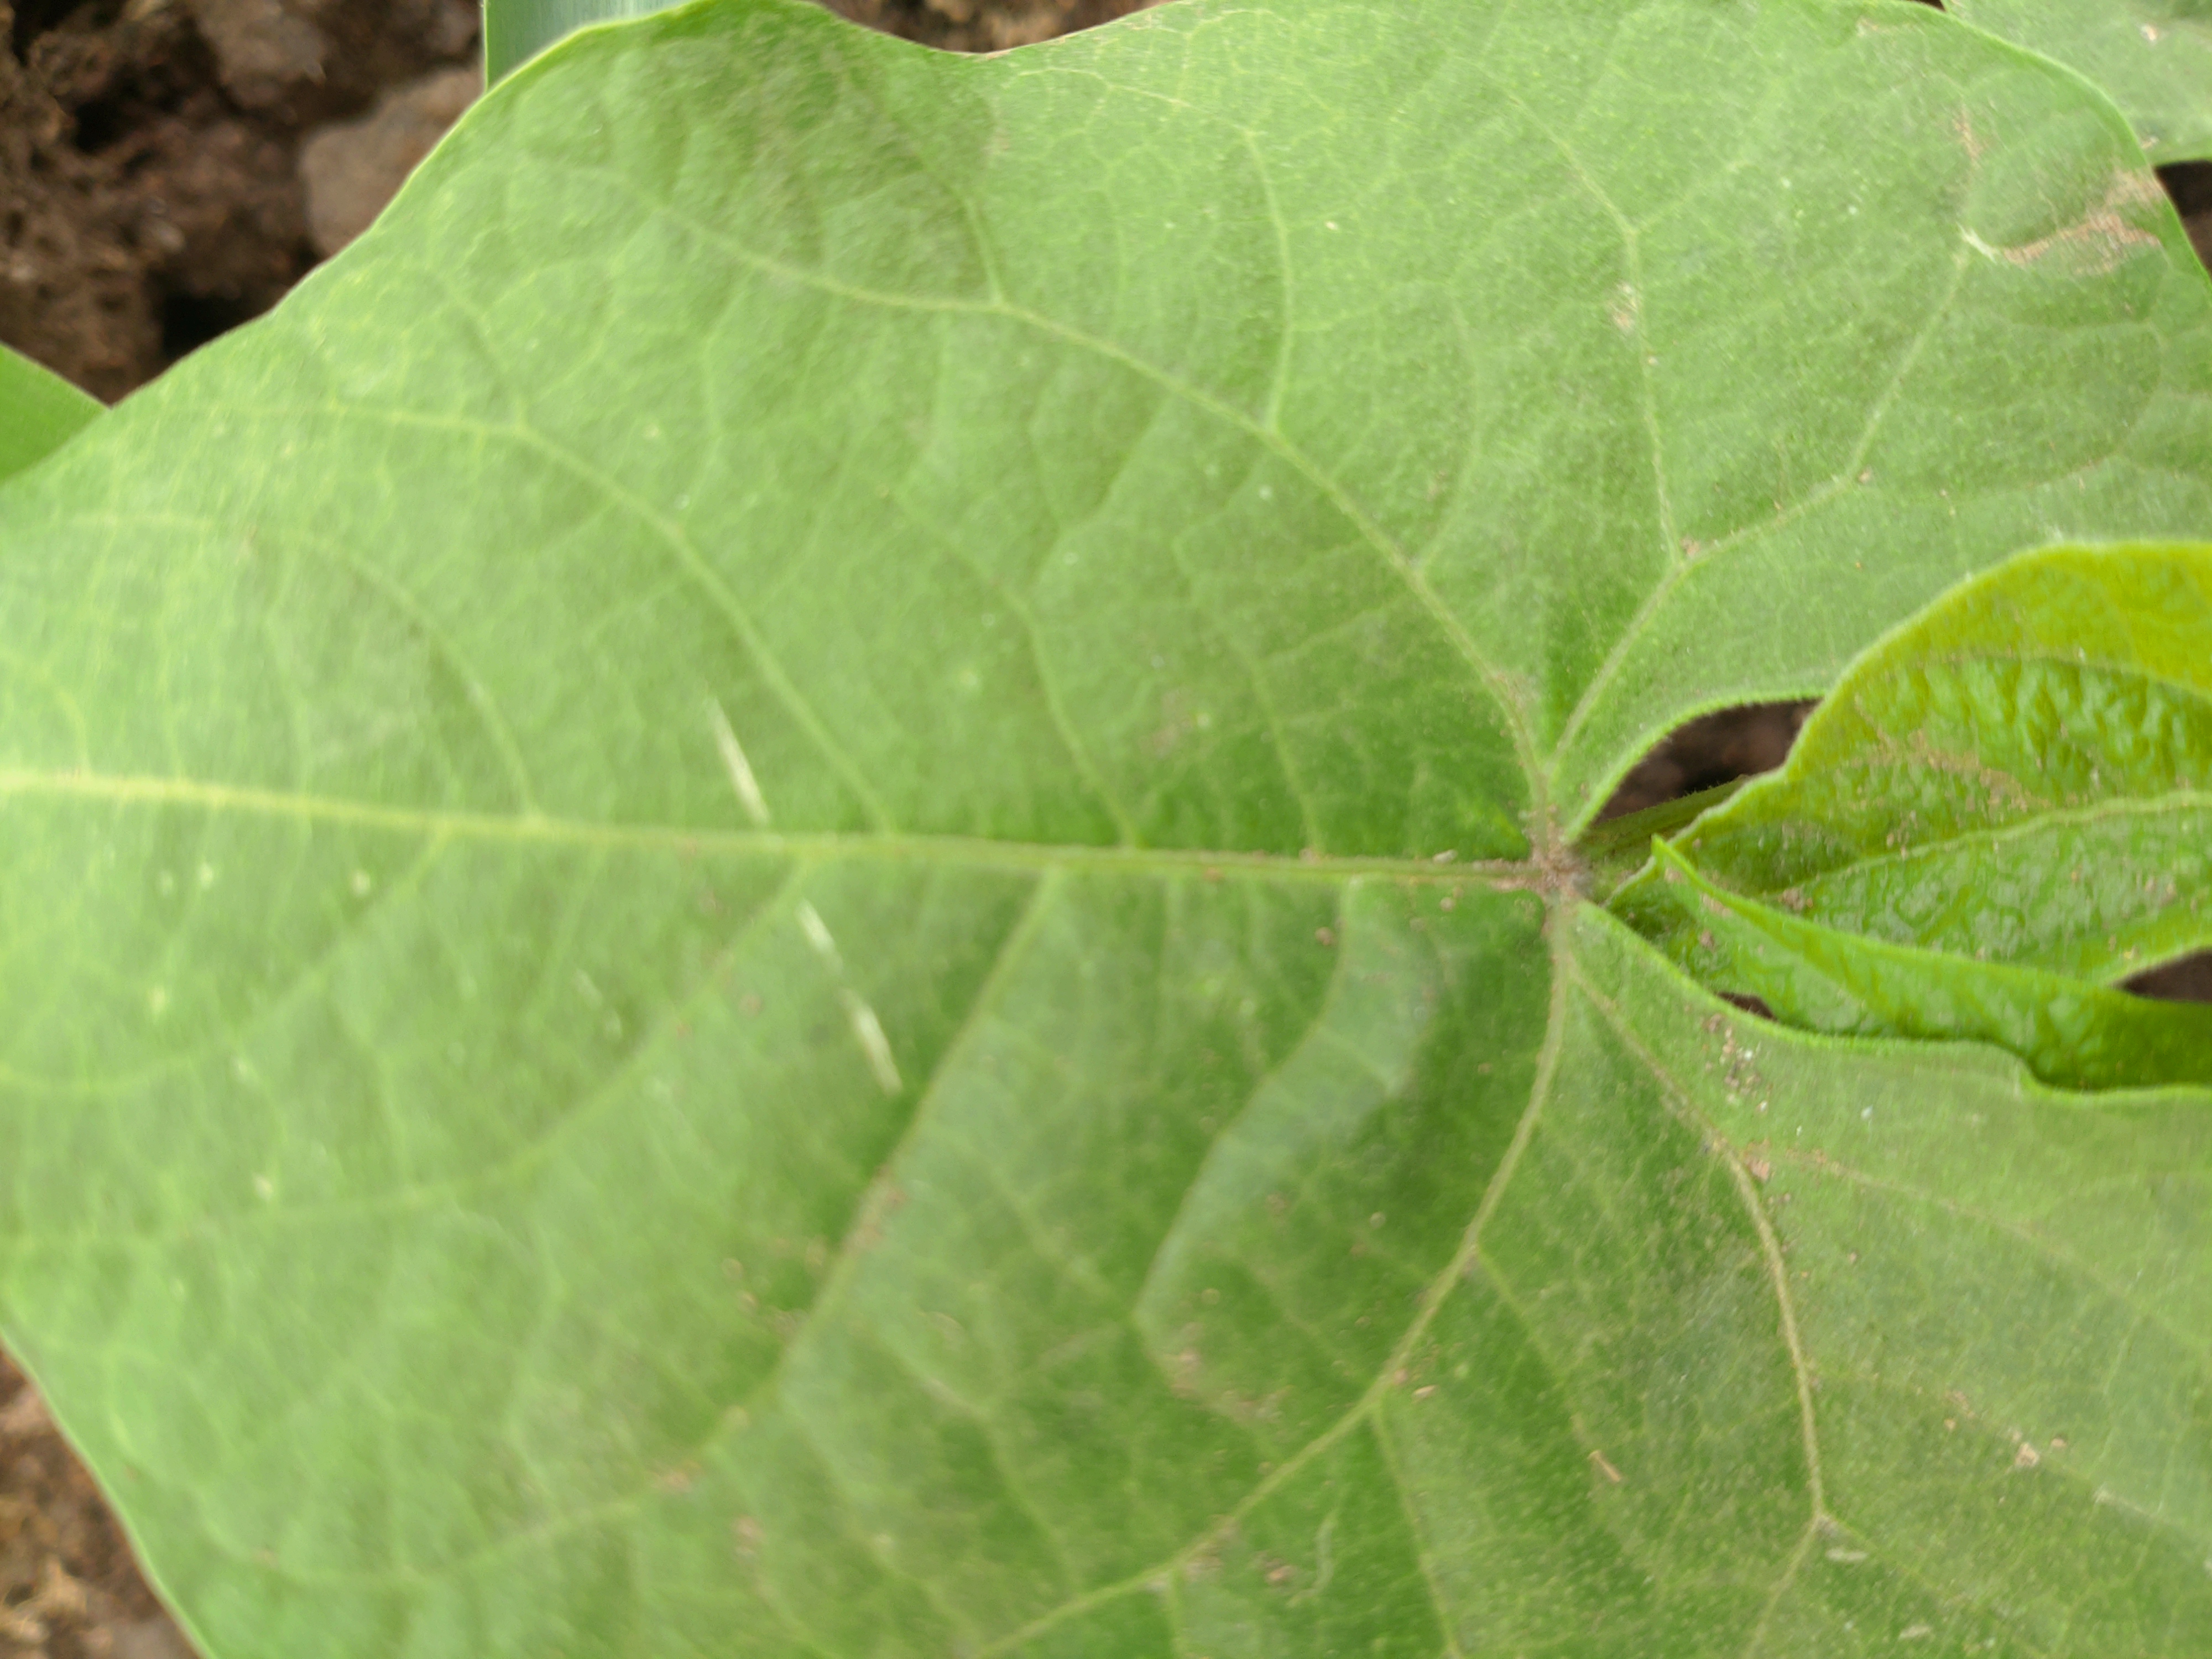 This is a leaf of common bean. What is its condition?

healthy
